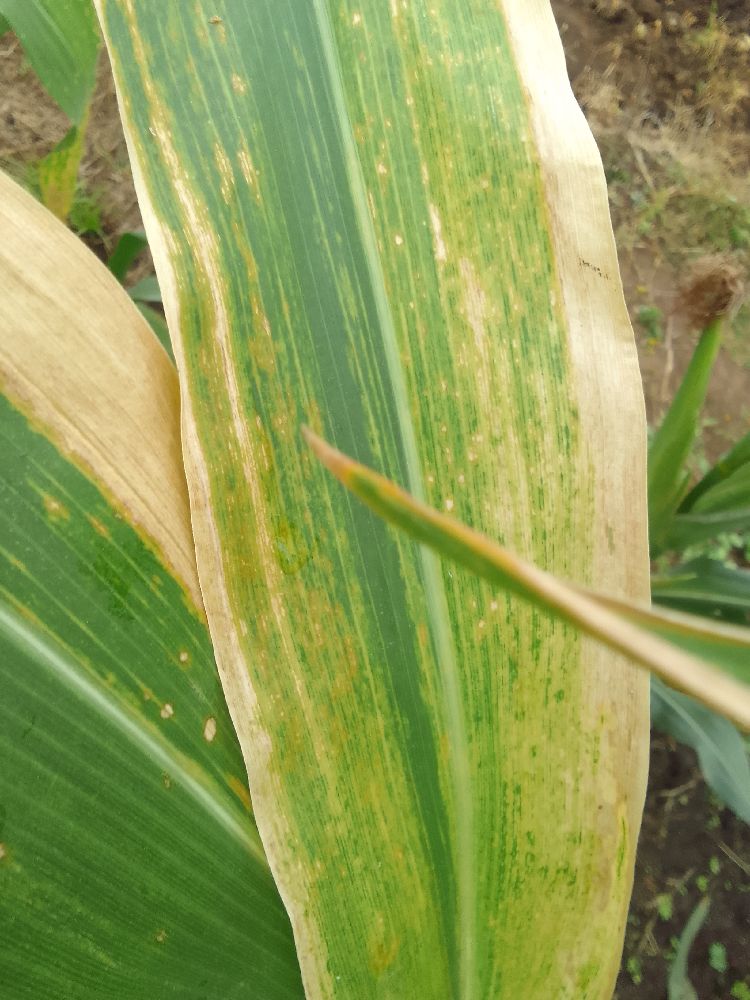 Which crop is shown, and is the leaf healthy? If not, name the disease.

maize, maize lethal necrosis
